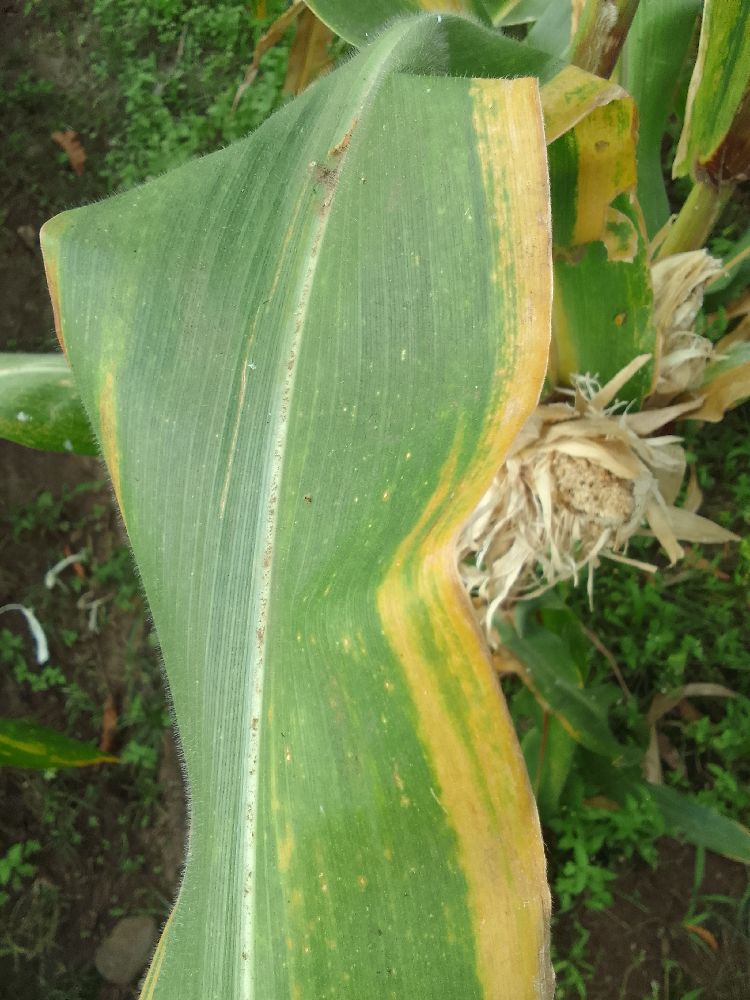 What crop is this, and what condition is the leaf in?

maize, maize lethal necrosis
